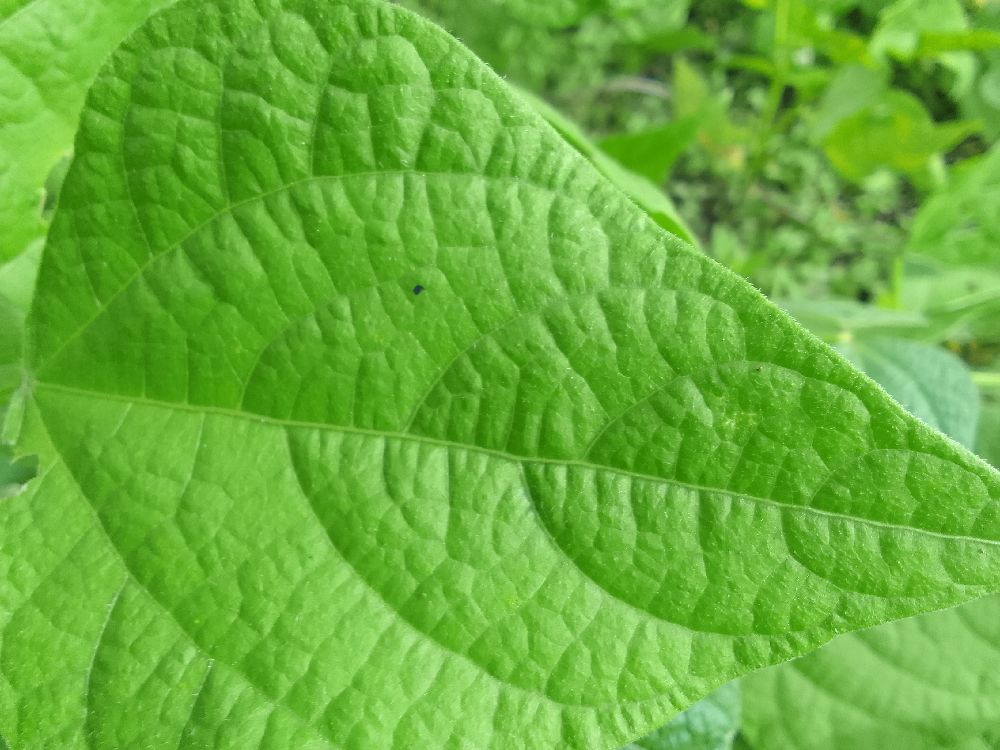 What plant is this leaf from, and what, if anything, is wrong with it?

common bean, healthy
